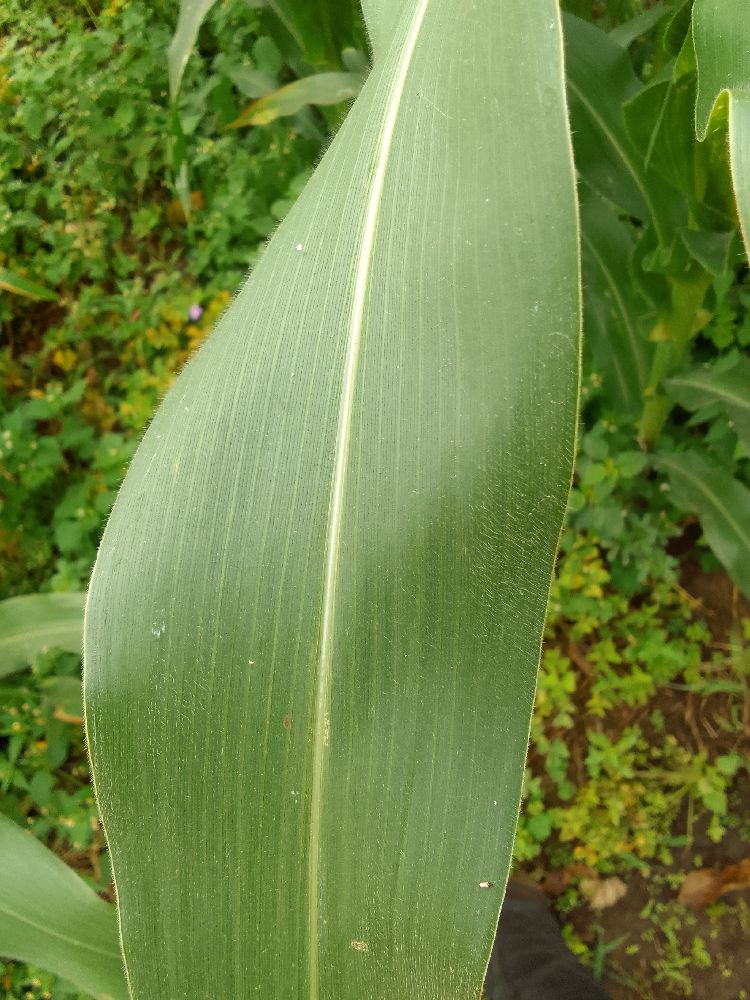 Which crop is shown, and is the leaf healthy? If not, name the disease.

maize, healthy
